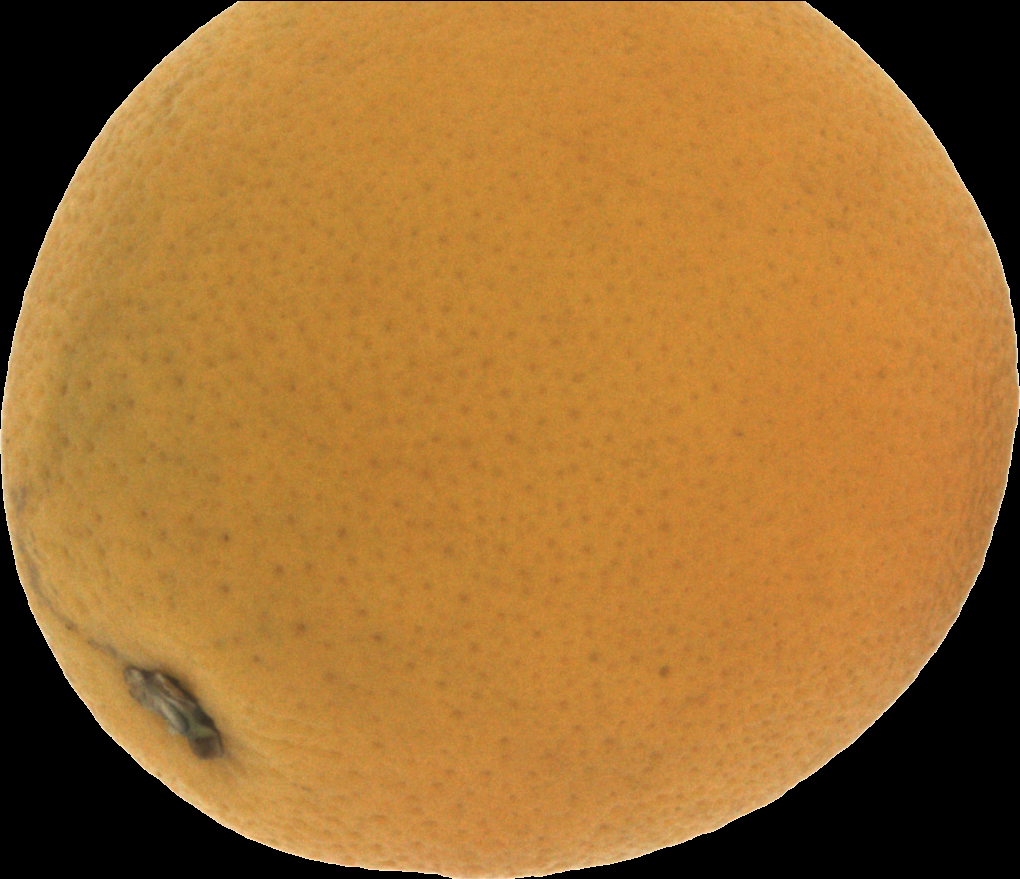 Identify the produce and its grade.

orange, bad
